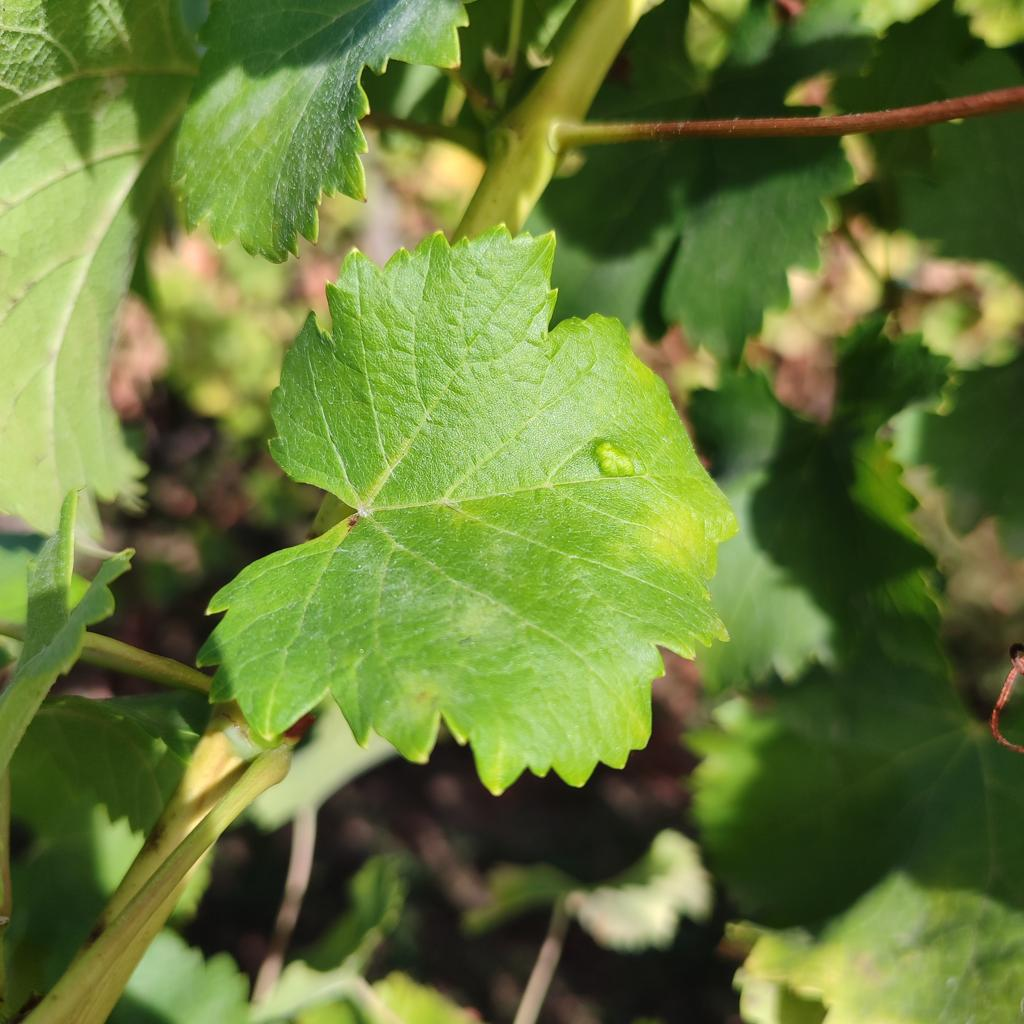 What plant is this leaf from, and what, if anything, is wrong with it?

grapevine, erineum mite
